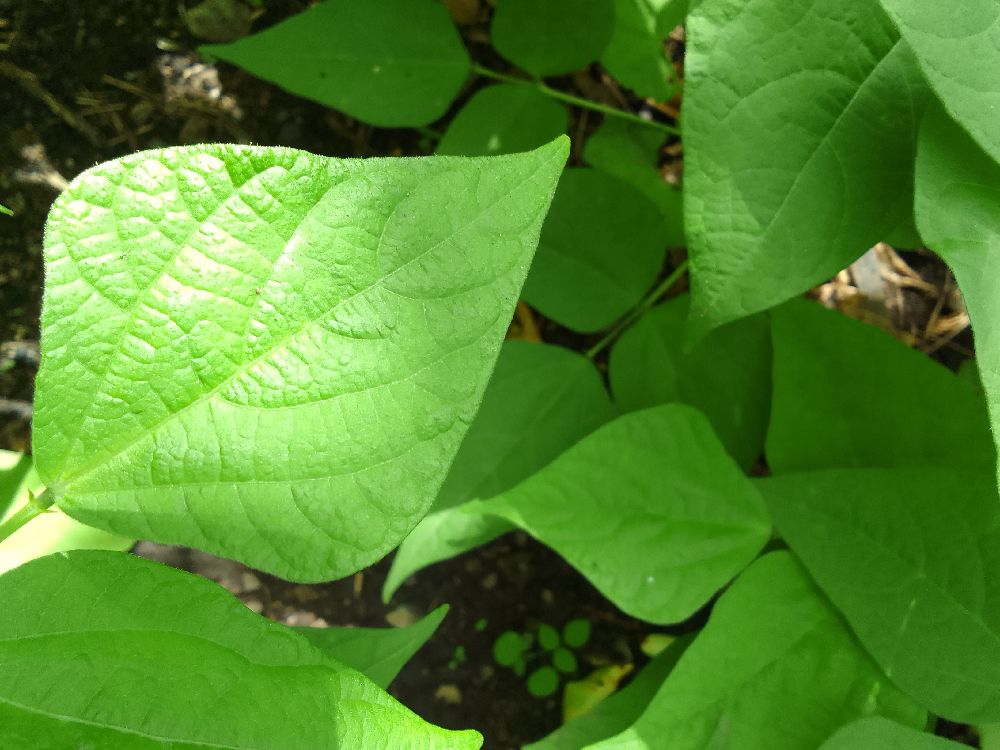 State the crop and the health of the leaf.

common bean, healthy
